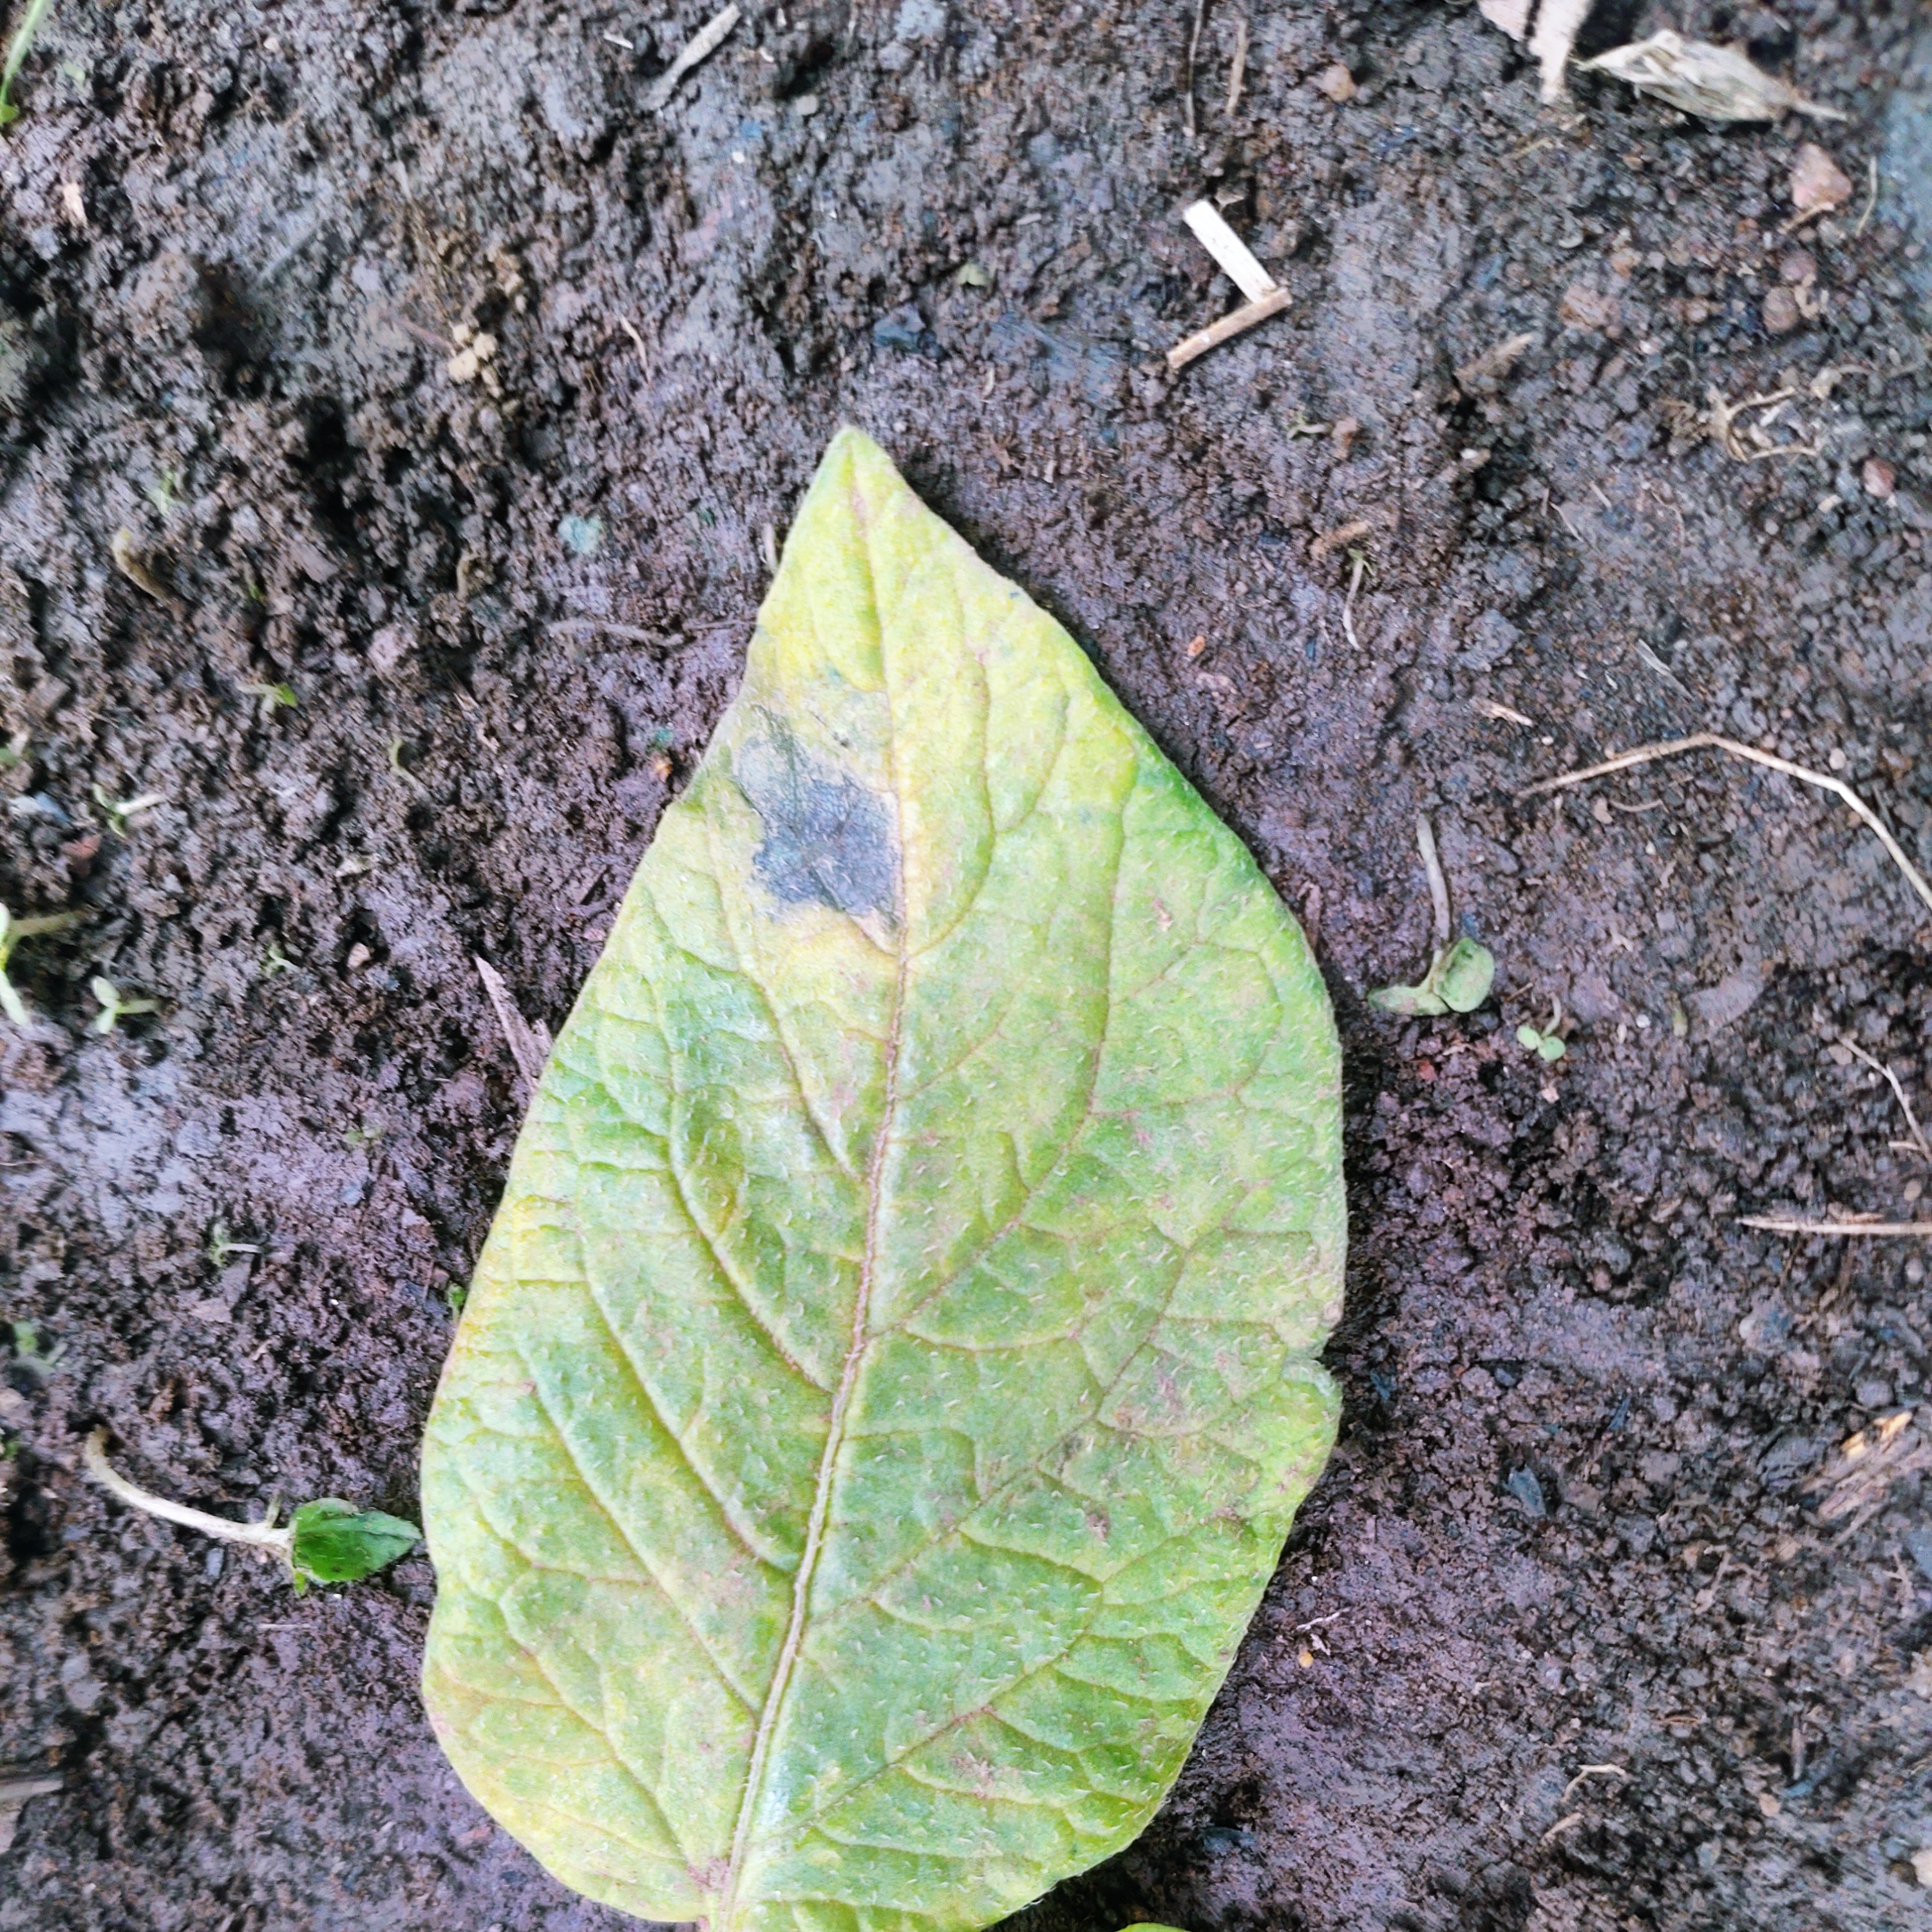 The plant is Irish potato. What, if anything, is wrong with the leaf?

late blight
